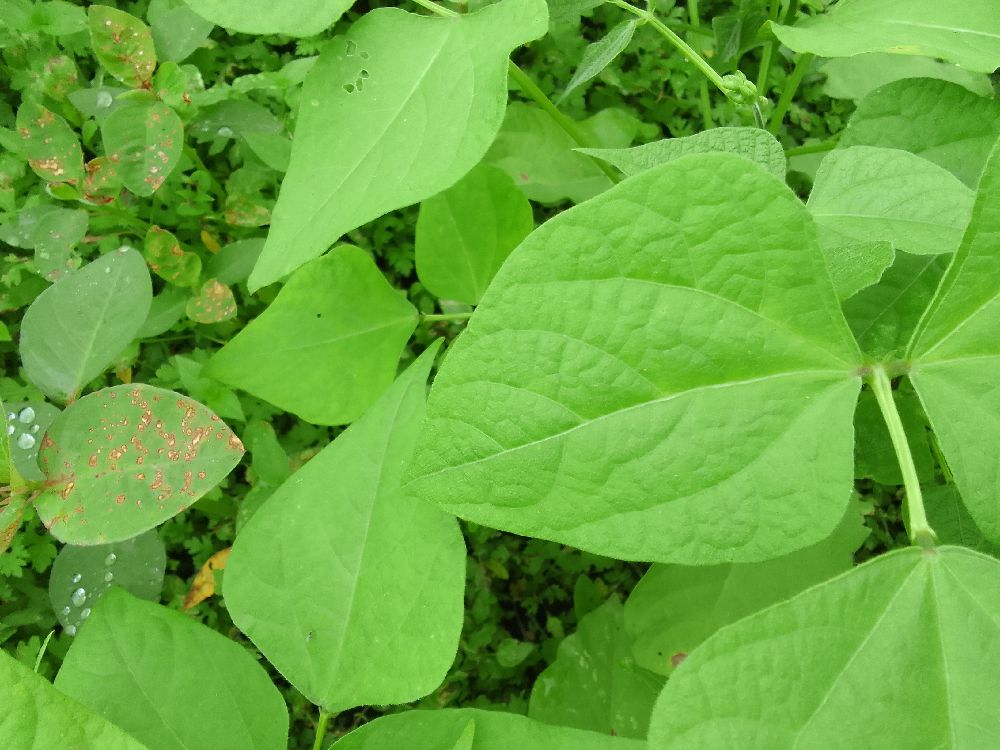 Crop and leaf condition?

common bean, healthy
